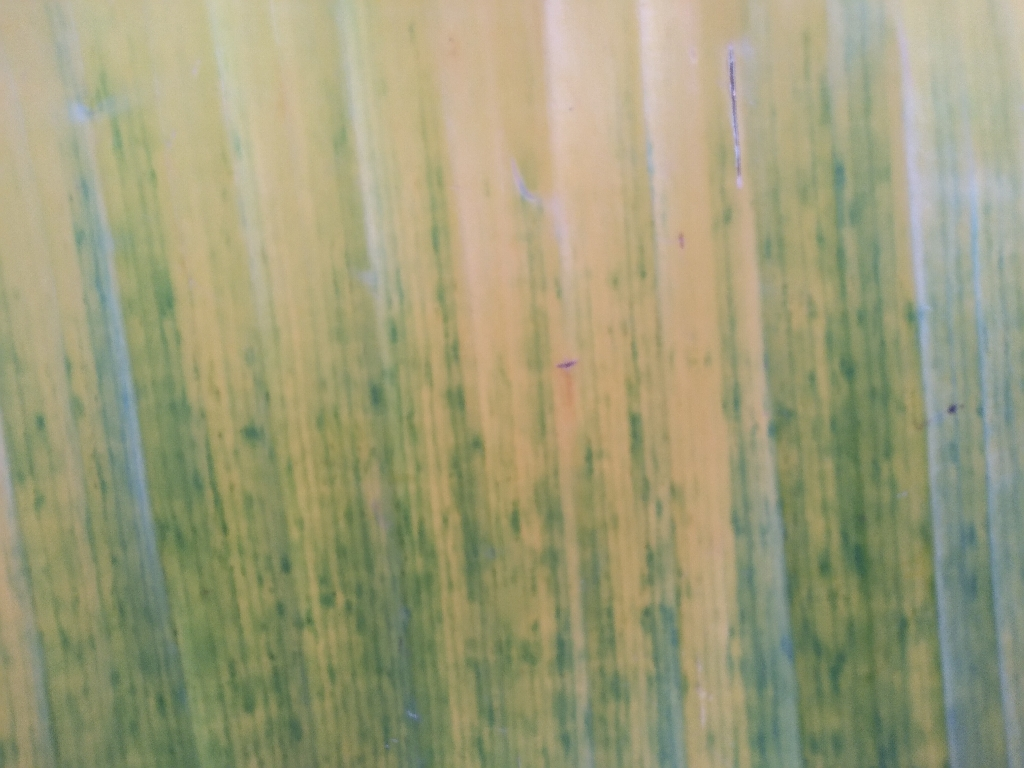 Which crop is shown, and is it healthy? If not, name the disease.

banana, fusarium wilt race 1
